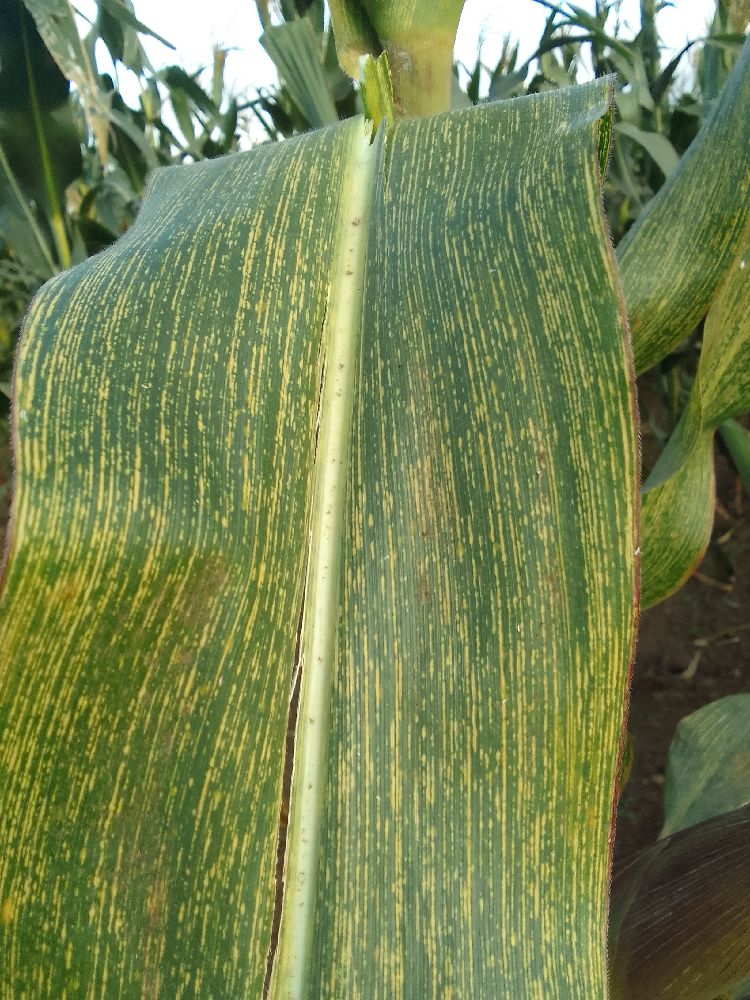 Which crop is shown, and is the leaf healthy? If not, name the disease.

maize, maize streak virus
